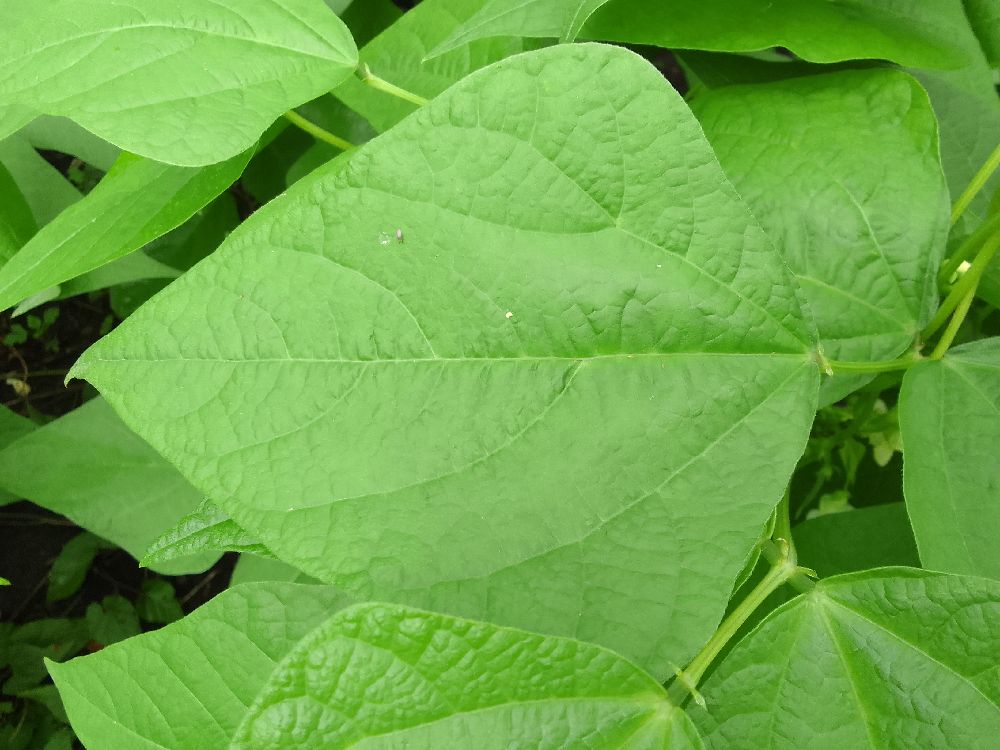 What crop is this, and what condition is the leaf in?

common bean, healthy
